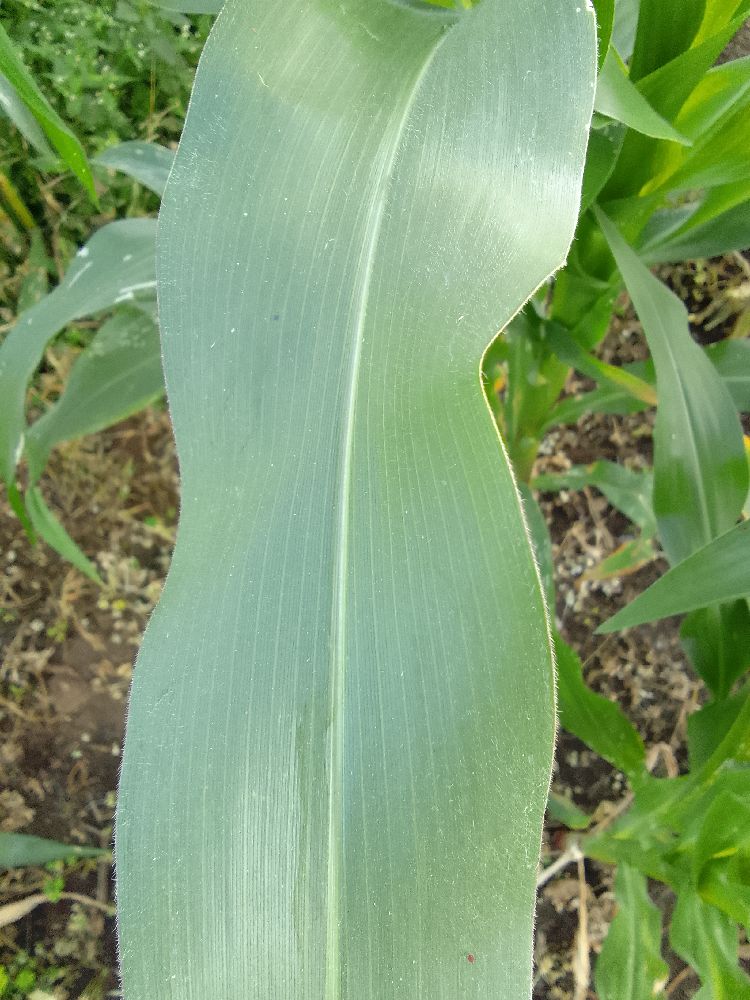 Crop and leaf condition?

maize, healthy
